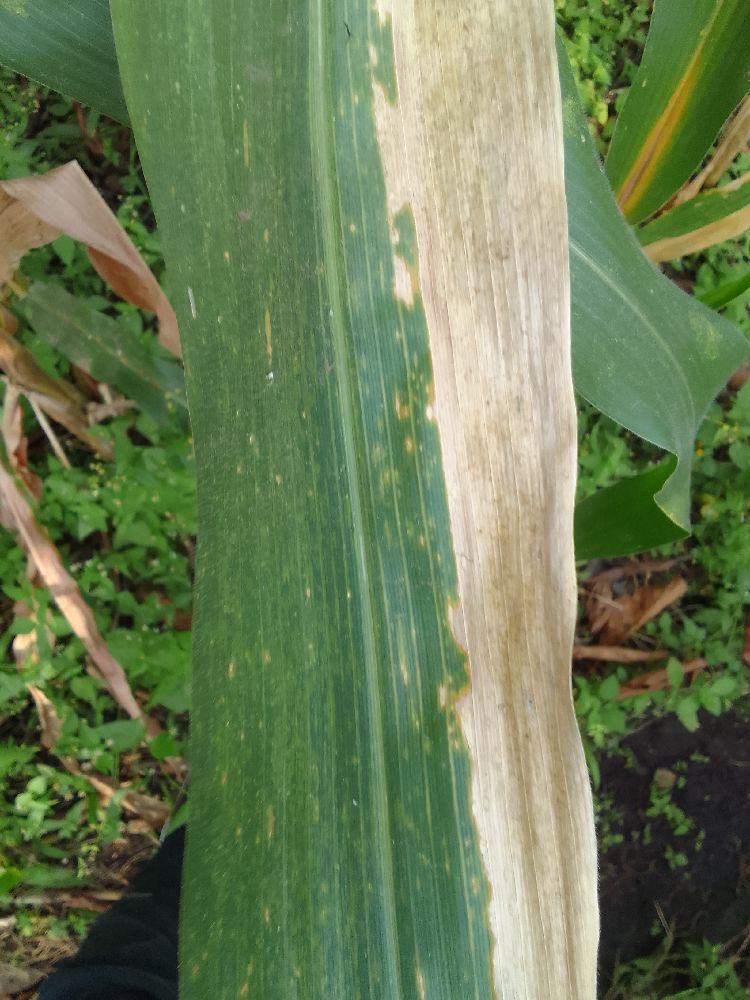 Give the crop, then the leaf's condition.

maize, maize lethal necrosis
